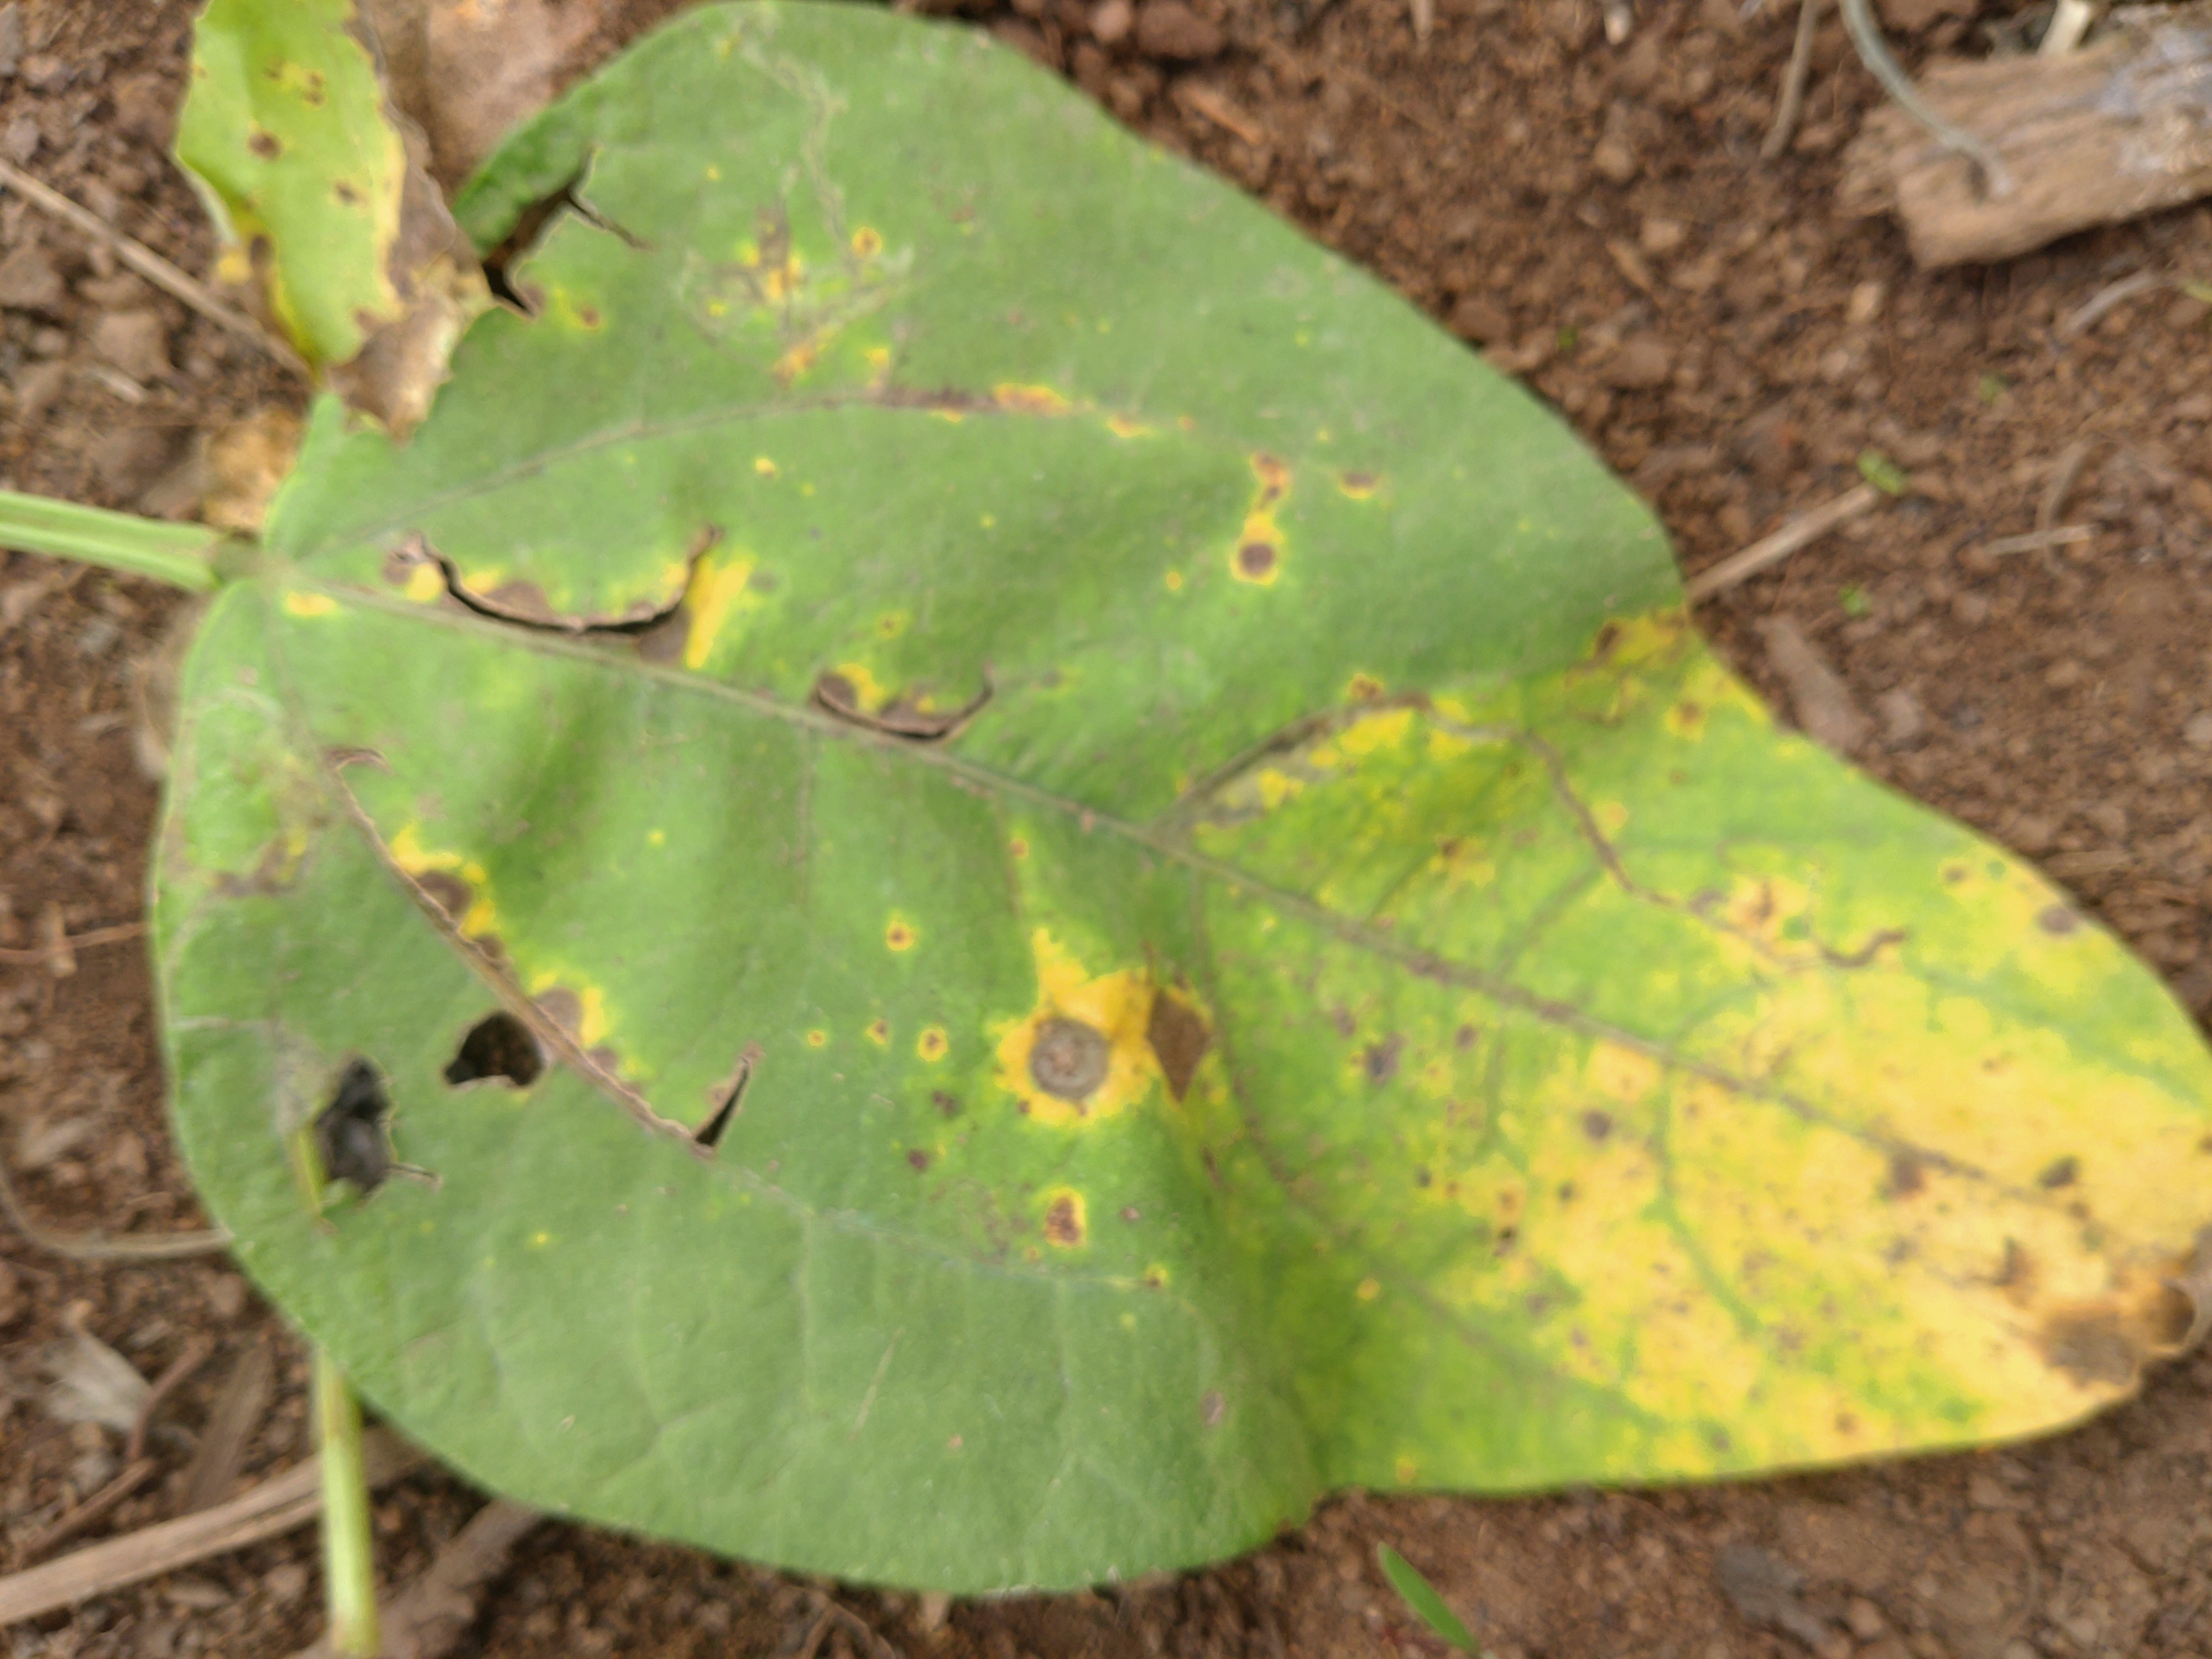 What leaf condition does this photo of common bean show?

rust
